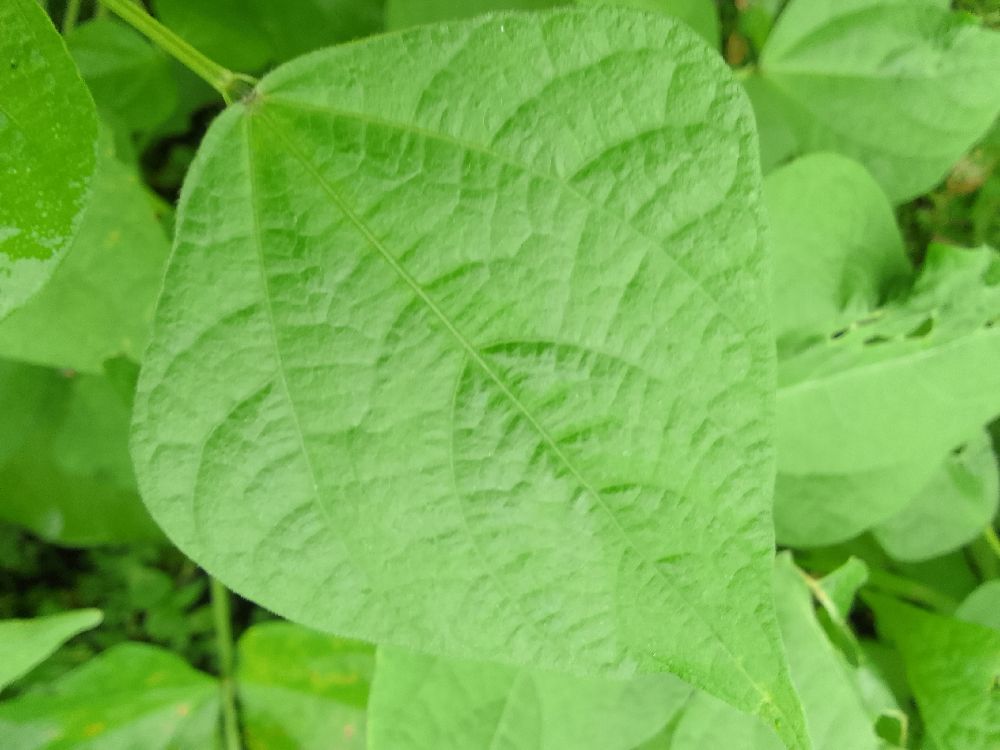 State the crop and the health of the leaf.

common bean, healthy
